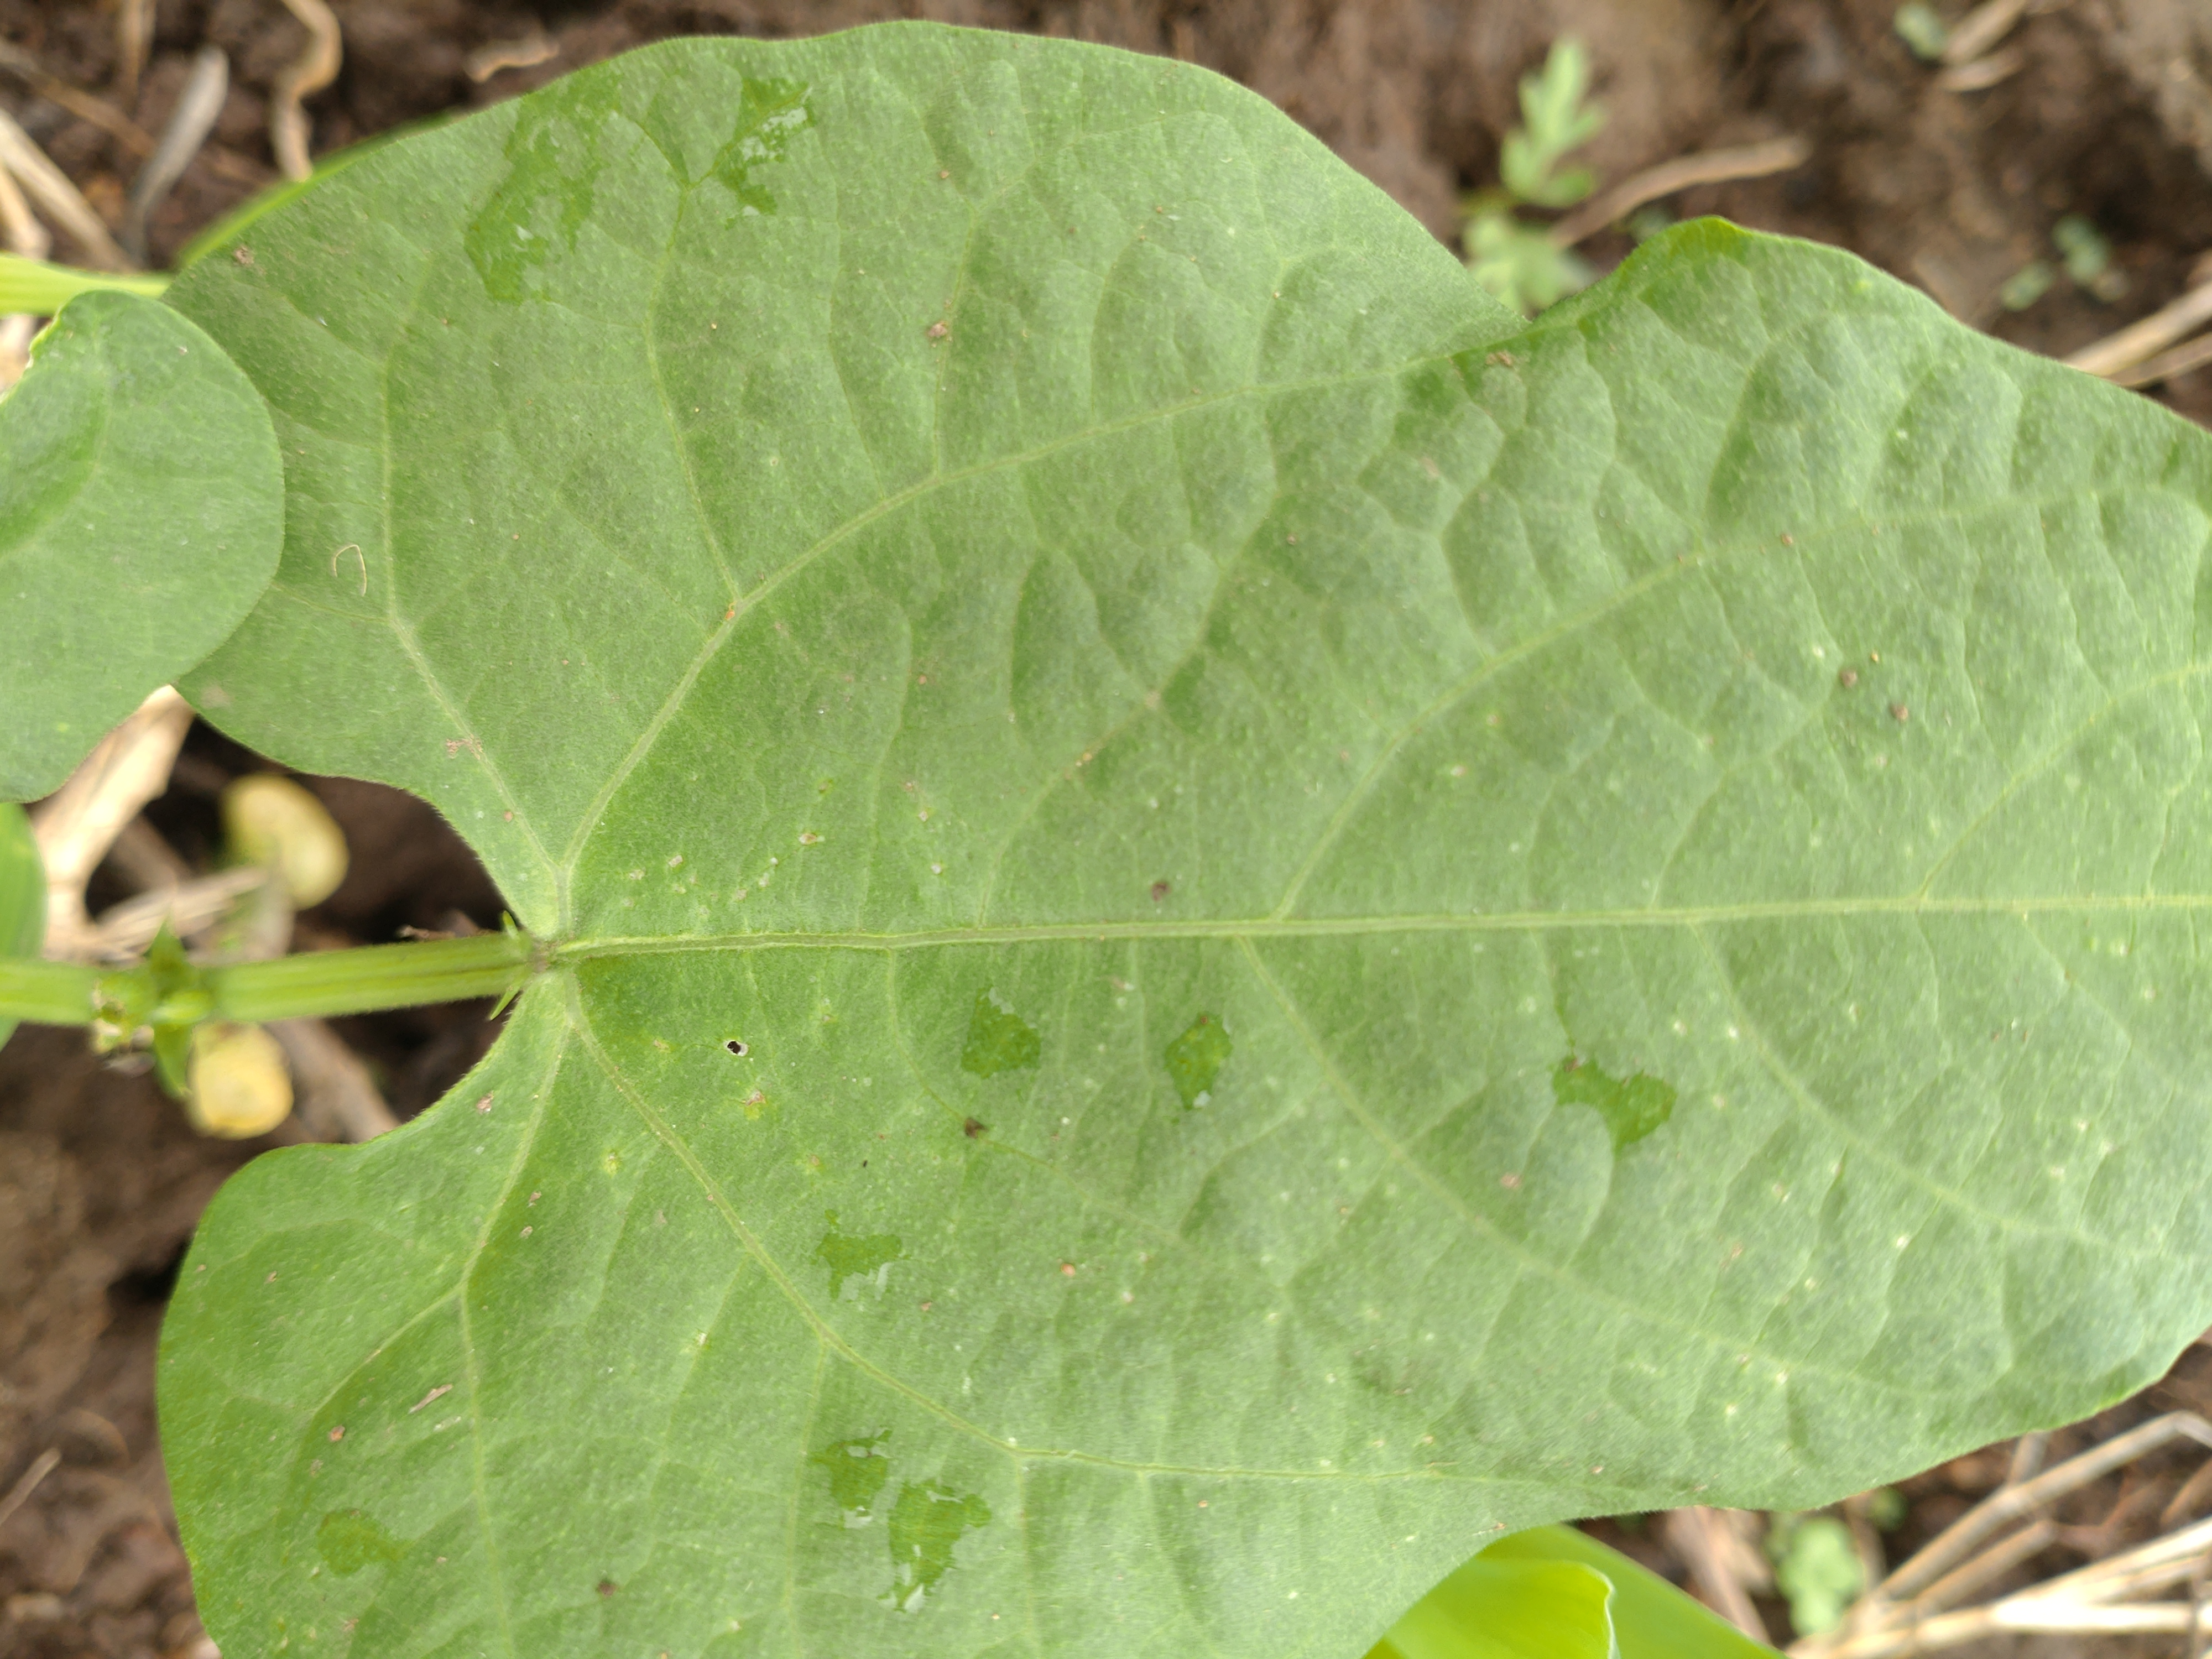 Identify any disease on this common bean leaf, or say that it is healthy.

healthy
